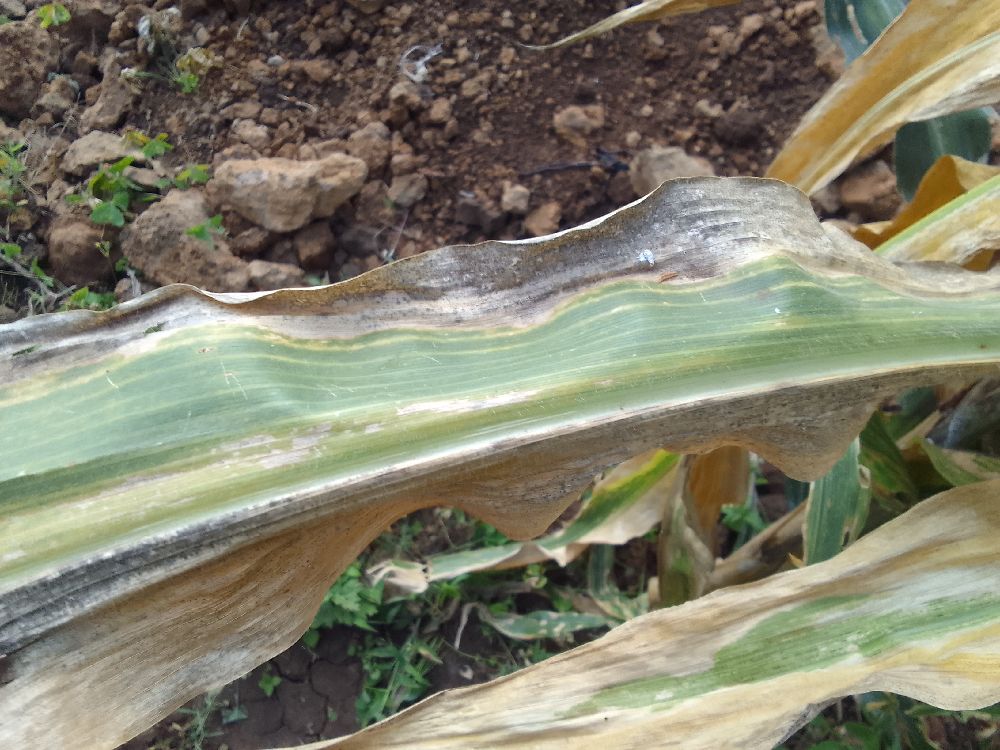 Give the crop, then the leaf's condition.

maize, maize lethal necrosis
